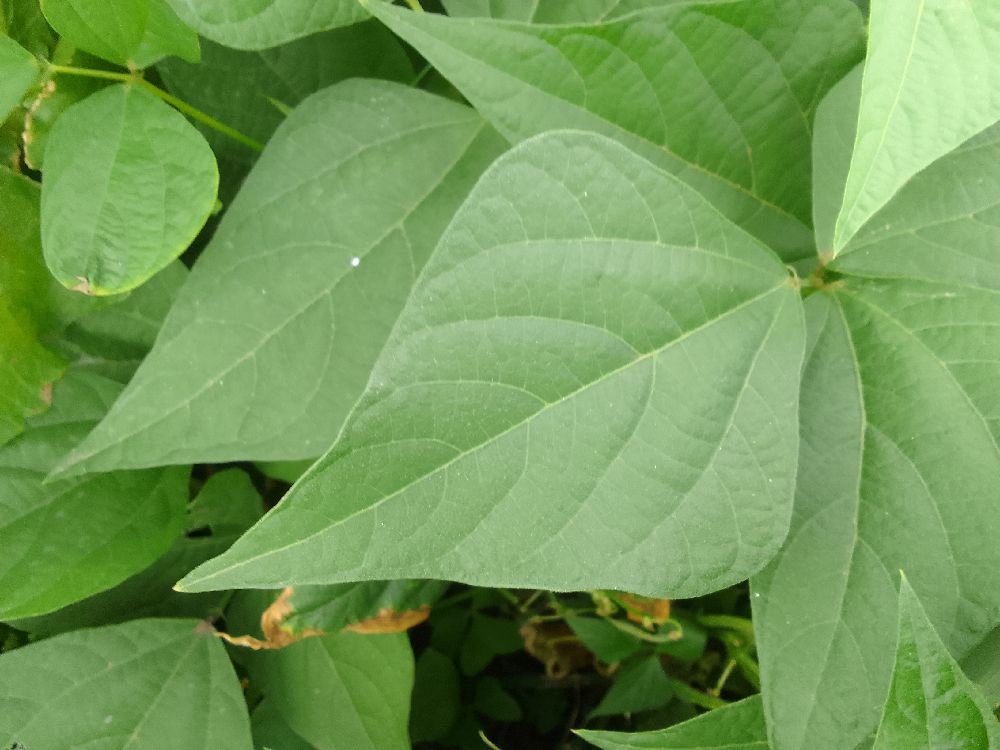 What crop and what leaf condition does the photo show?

common bean, healthy
